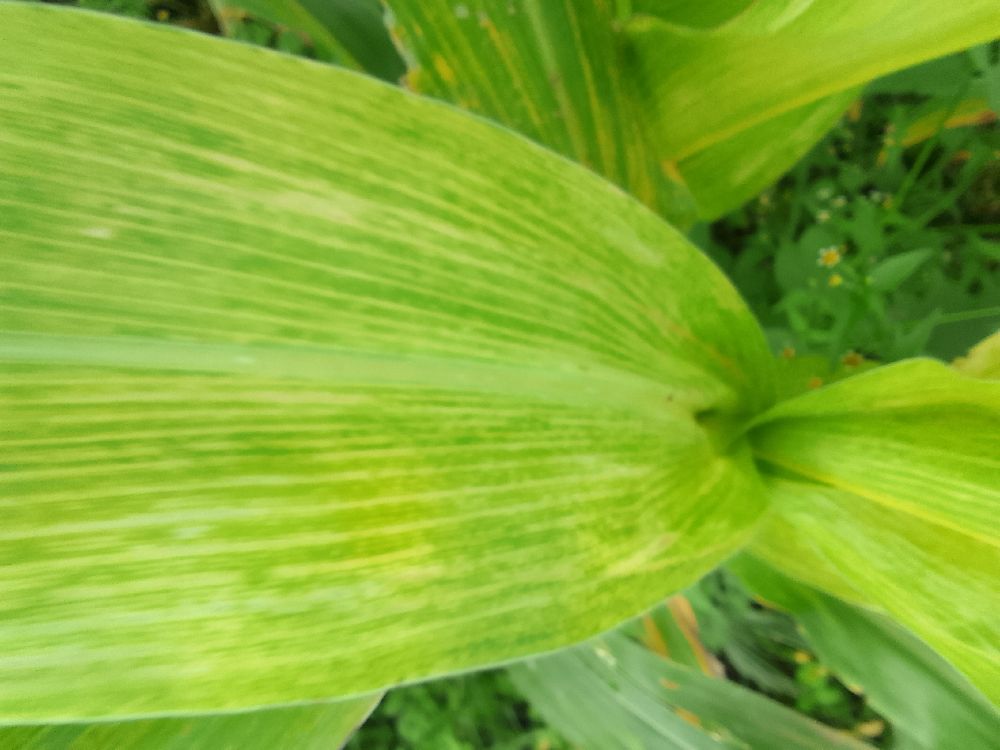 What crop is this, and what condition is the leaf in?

maize, maize lethal necrosis
